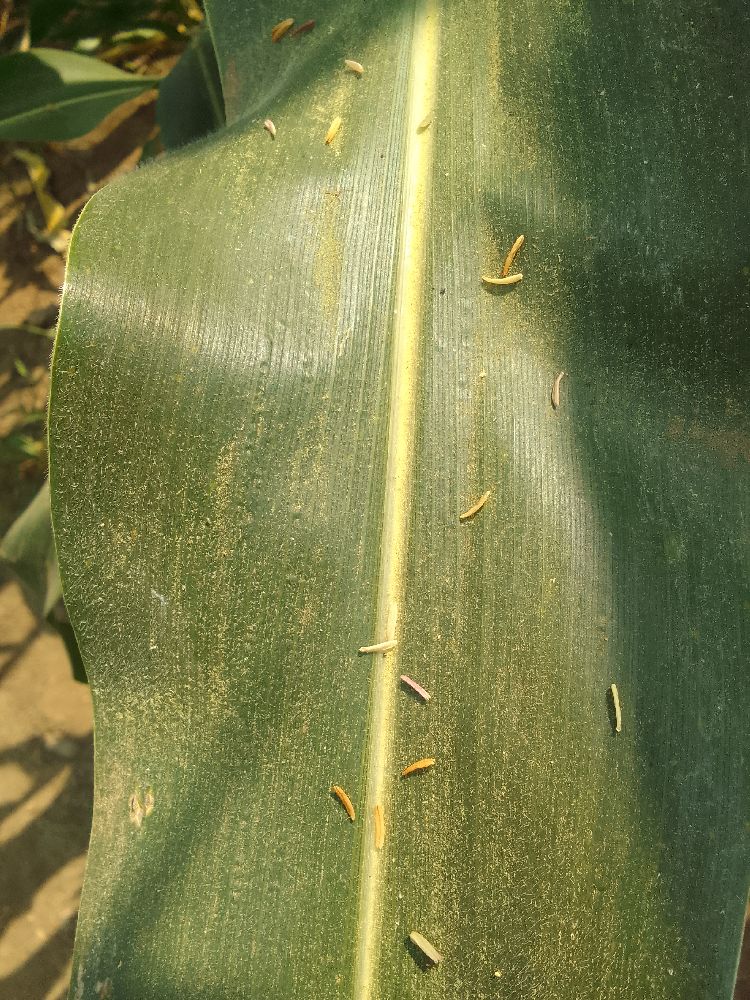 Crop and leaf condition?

maize, healthy
